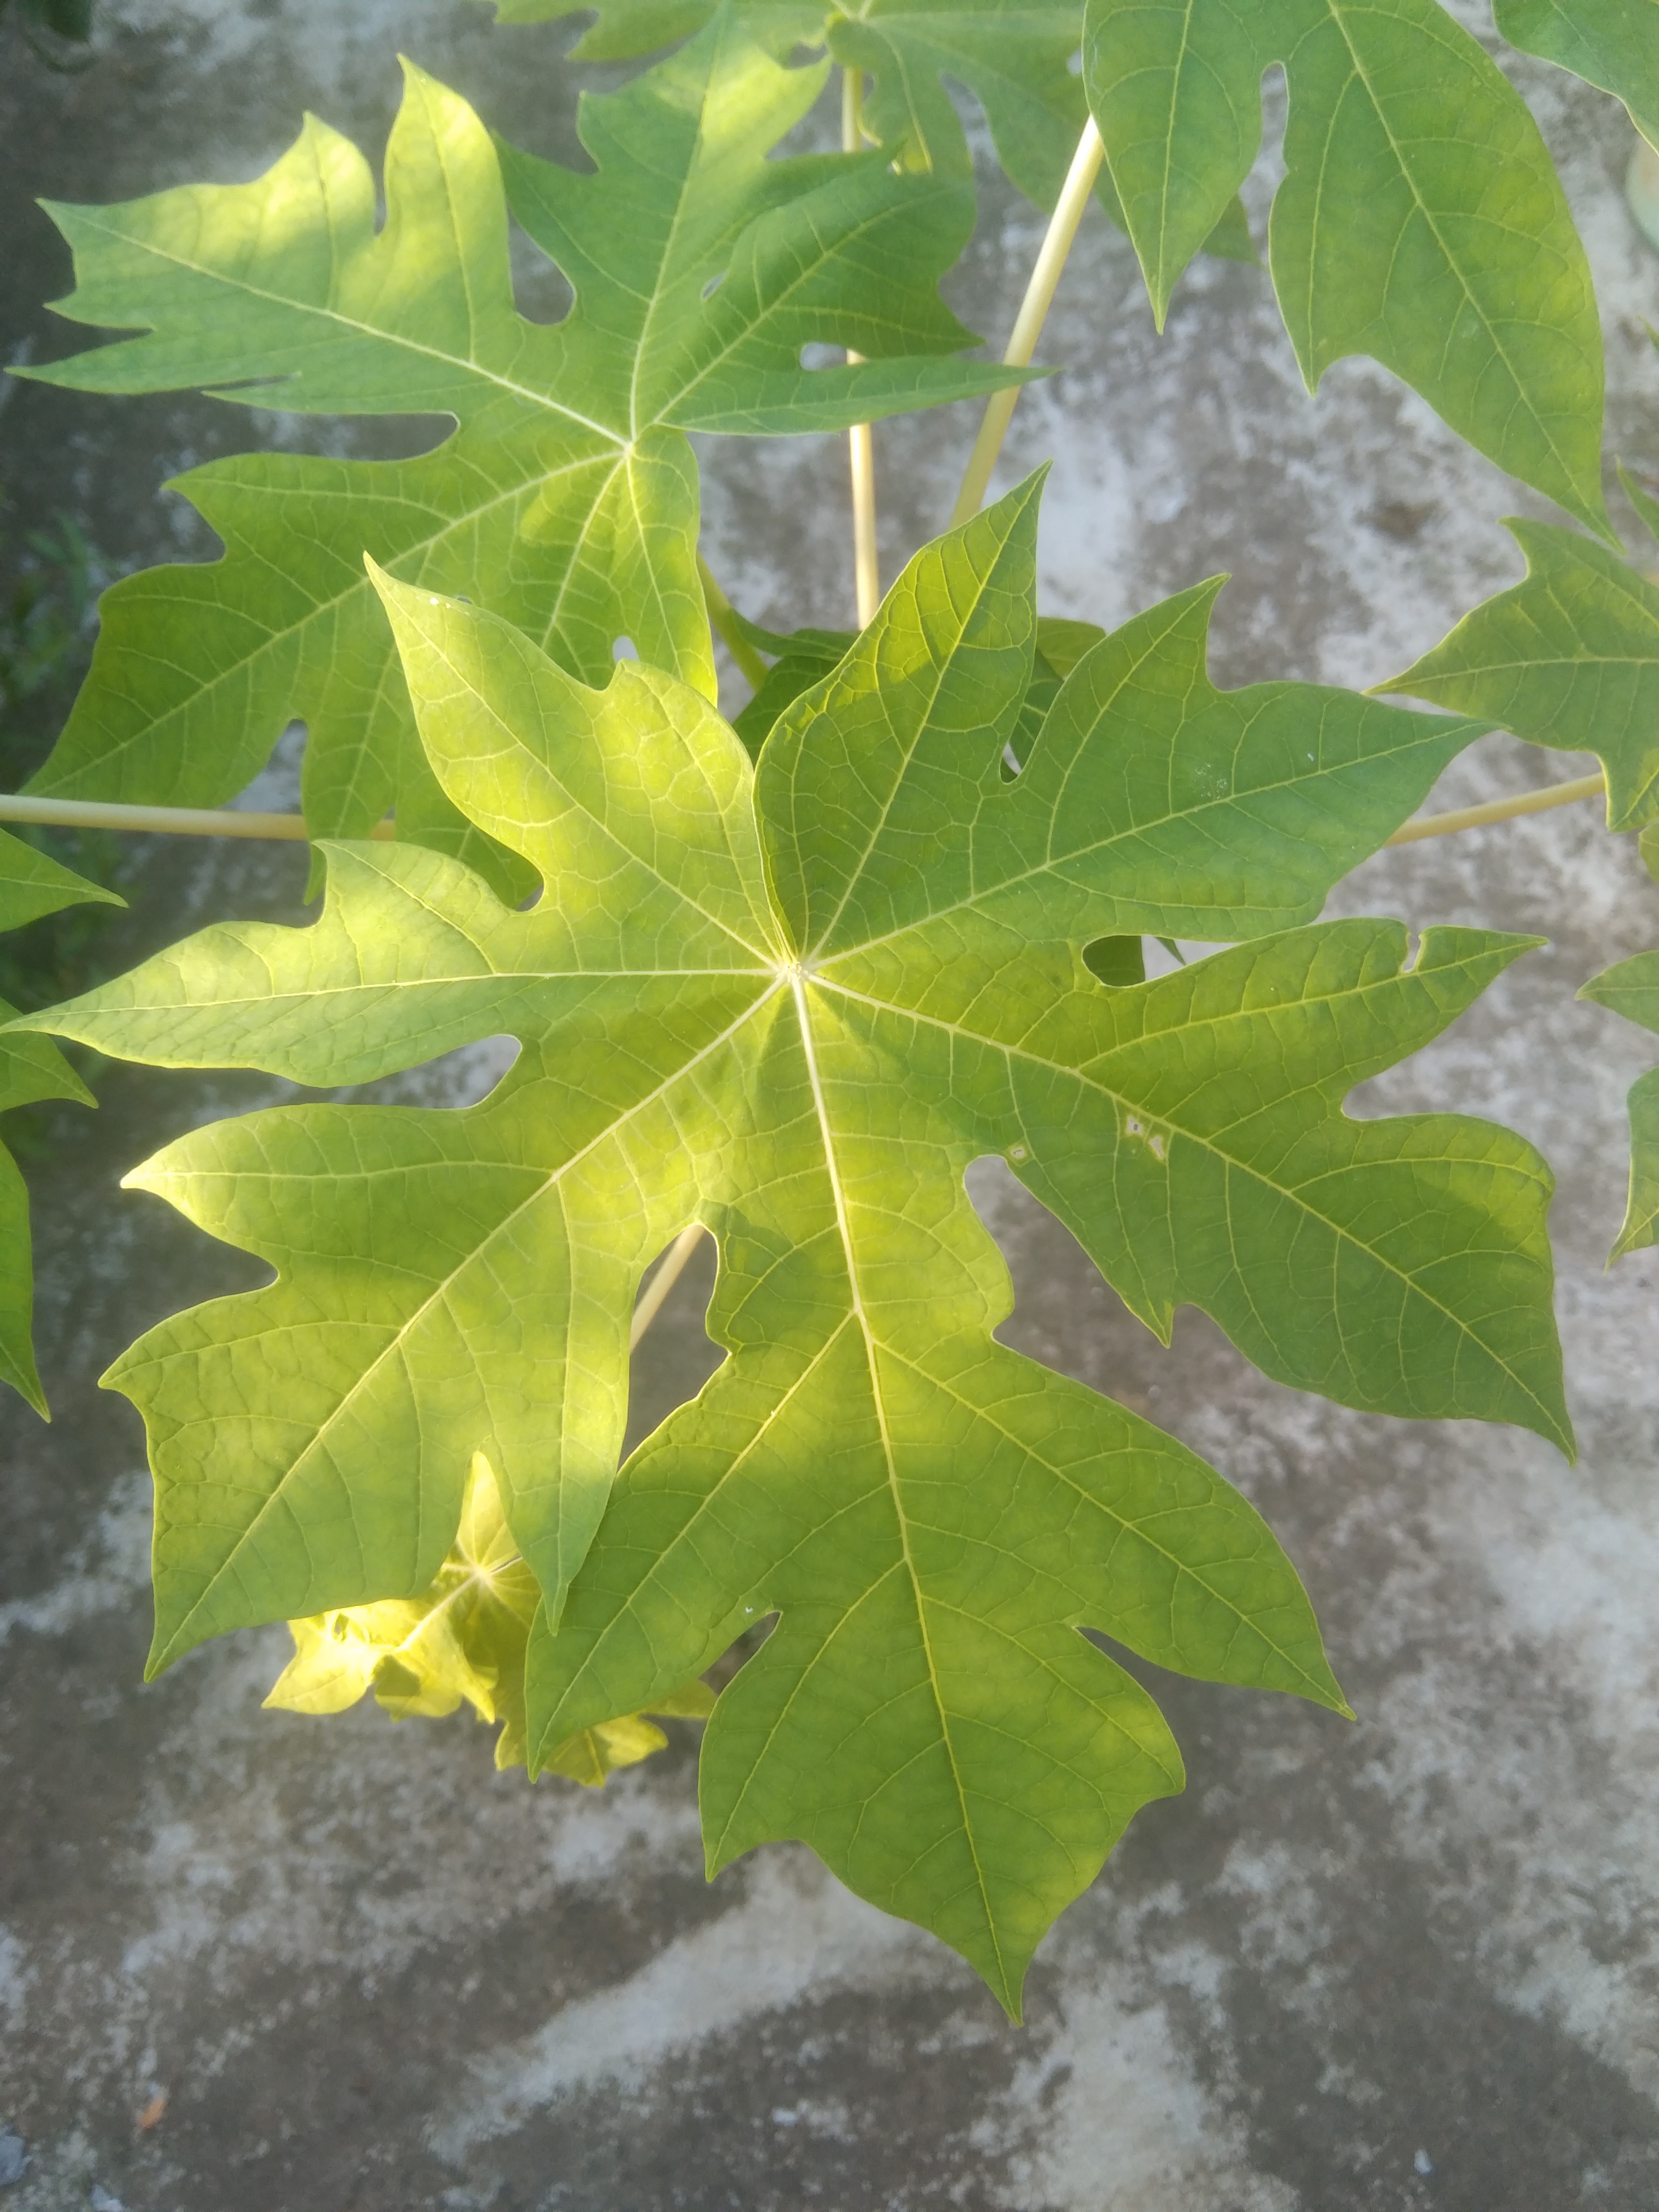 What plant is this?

papaya
